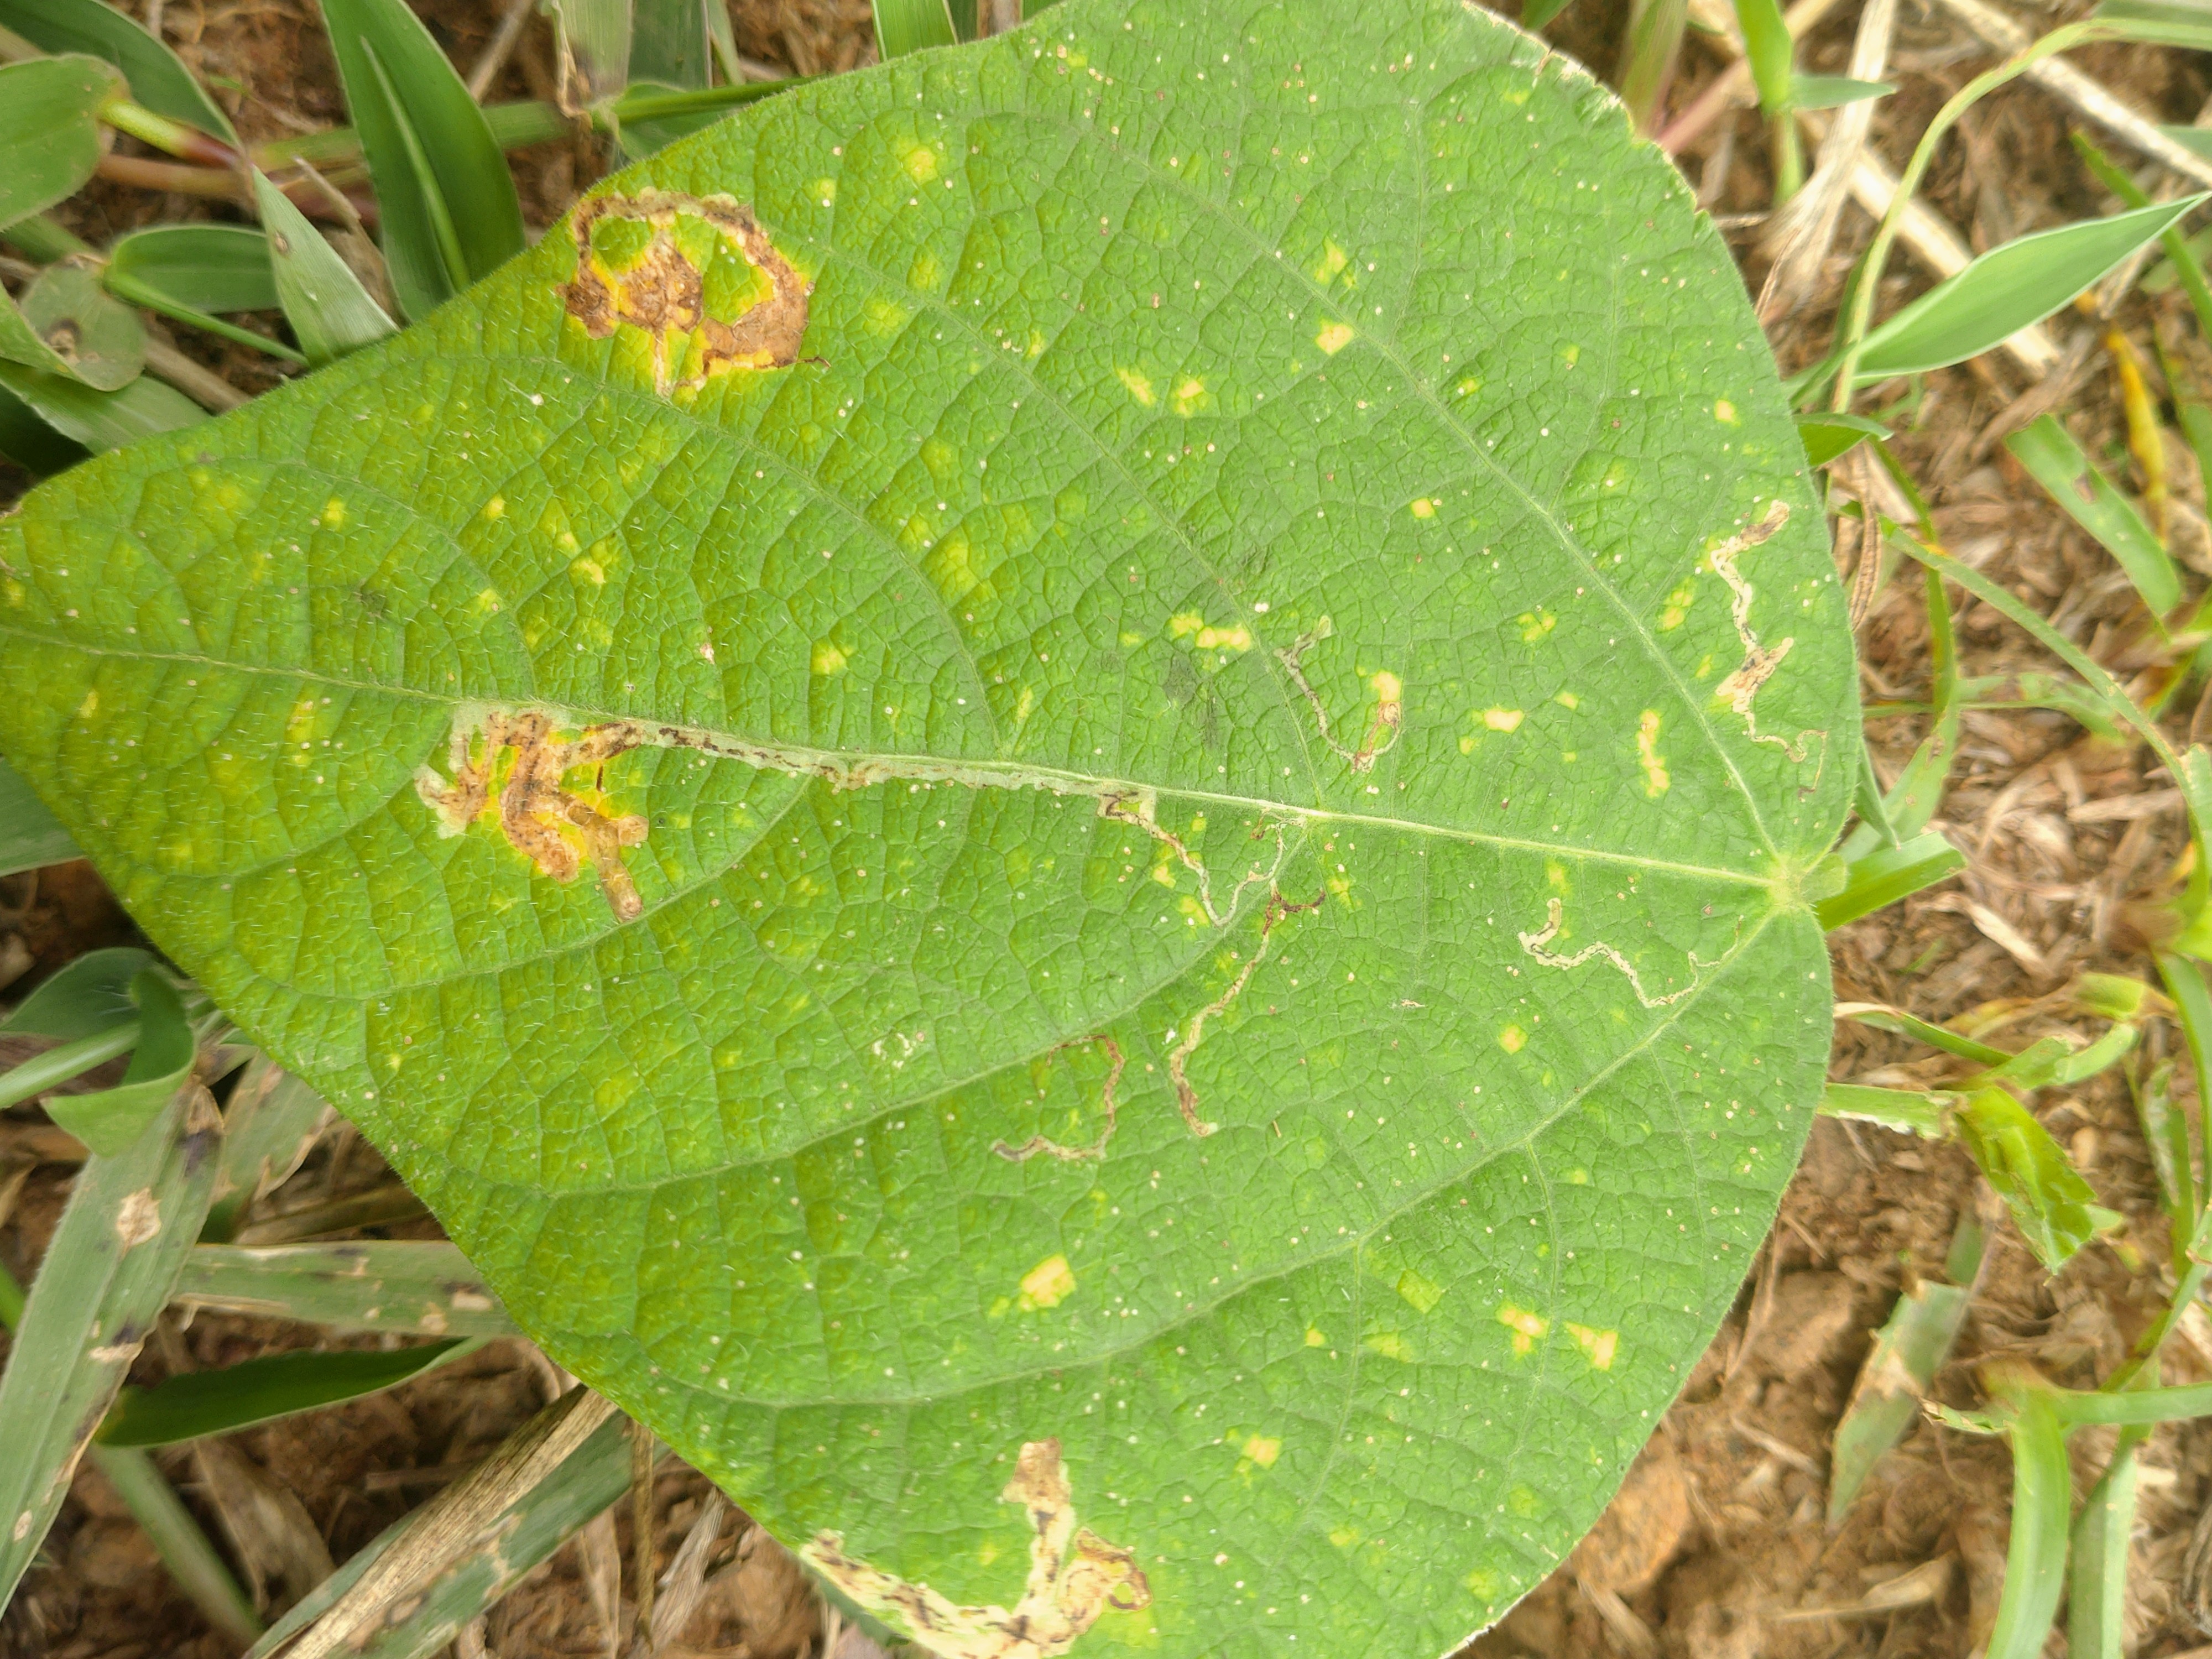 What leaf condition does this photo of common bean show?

rust
